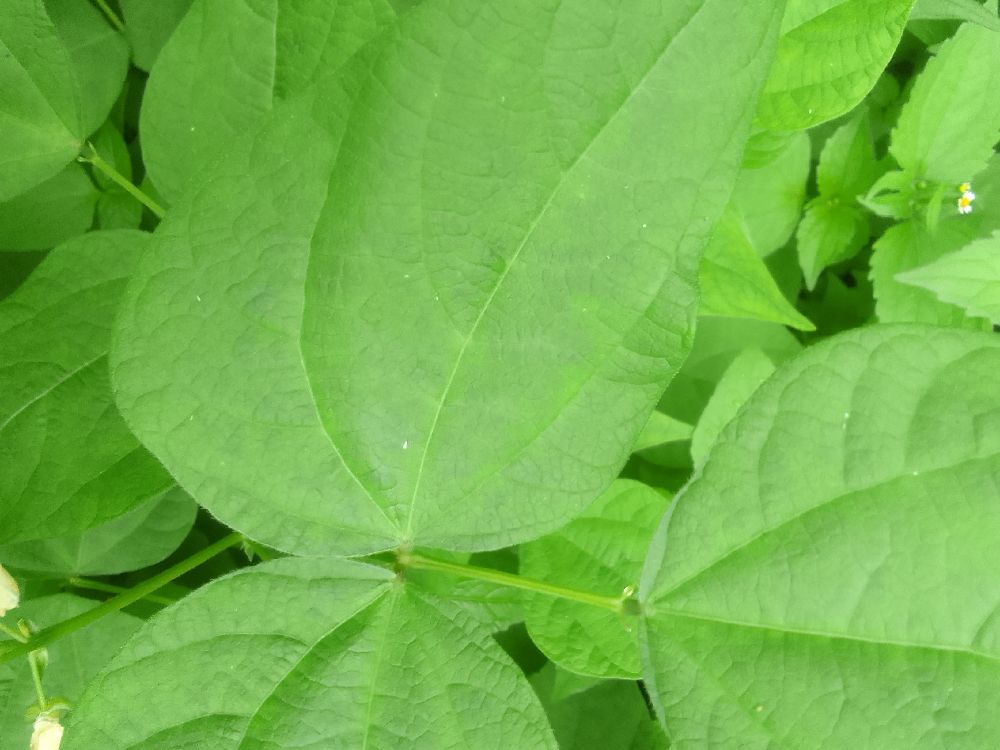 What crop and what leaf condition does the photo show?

common bean, healthy
